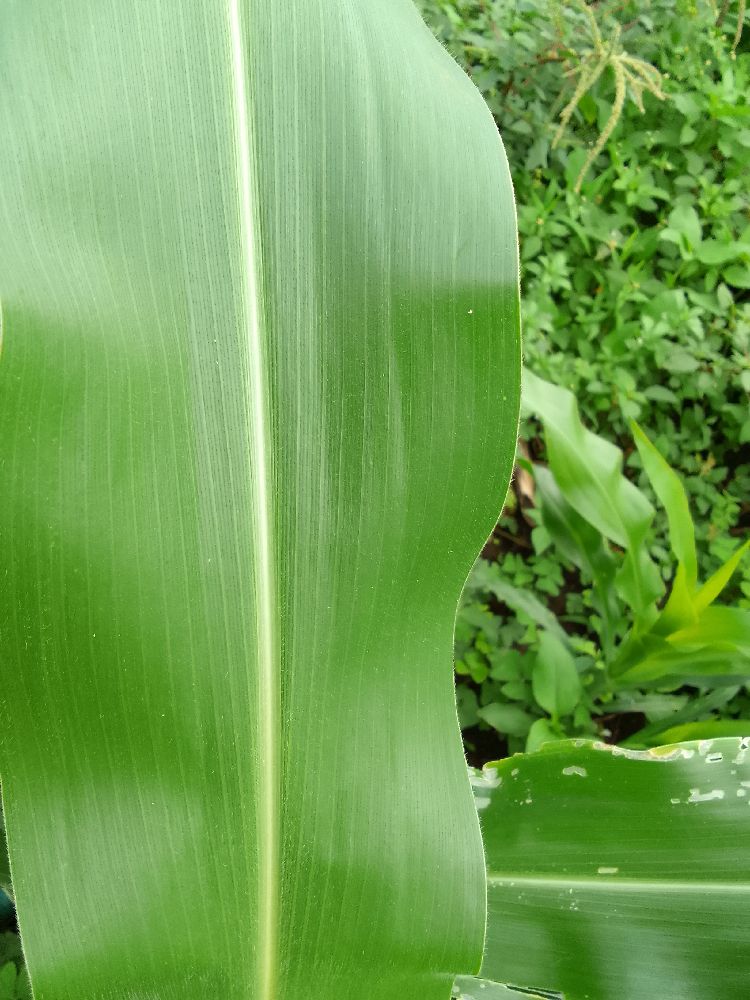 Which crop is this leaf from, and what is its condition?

maize, healthy
